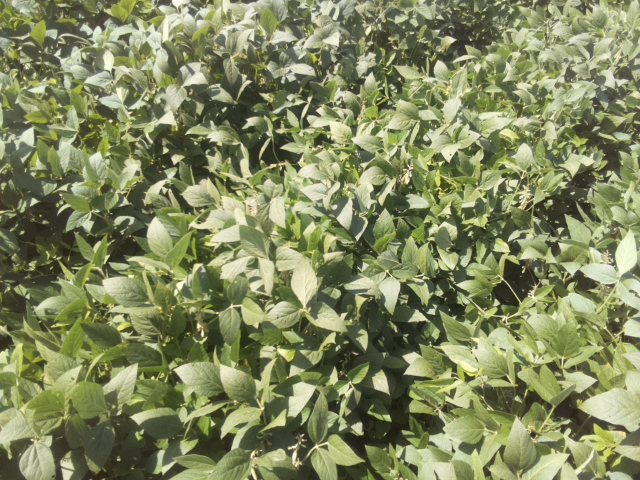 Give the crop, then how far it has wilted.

soybean, leaflets folding inward at secondary pulvinus with no turgor loss in leaflets or petioles
